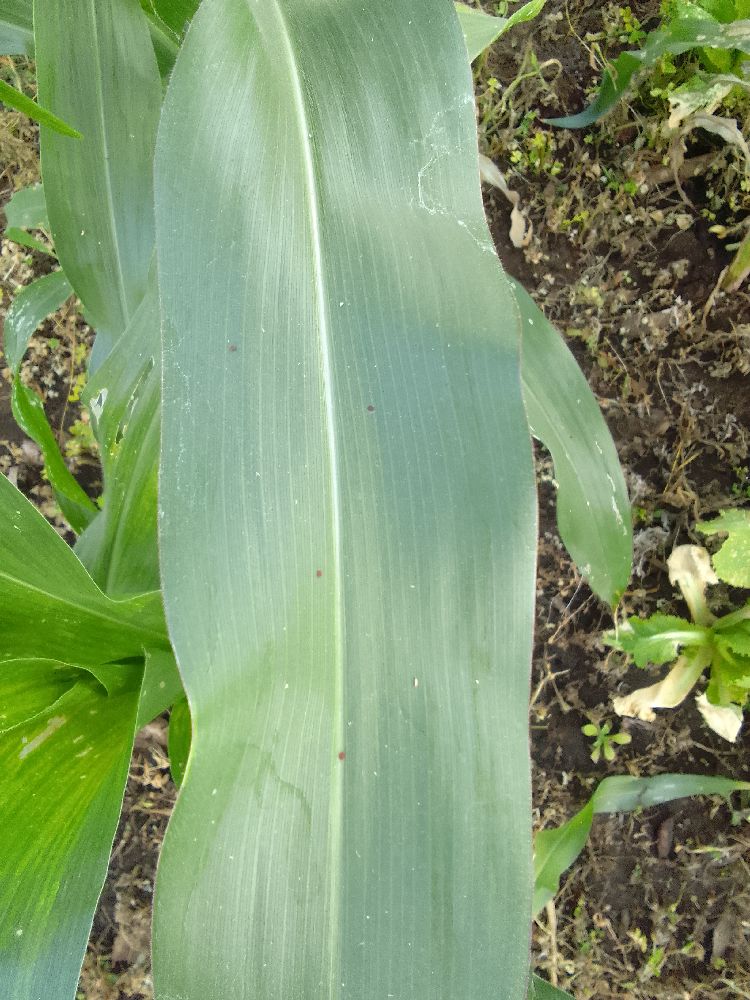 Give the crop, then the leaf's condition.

maize, healthy
